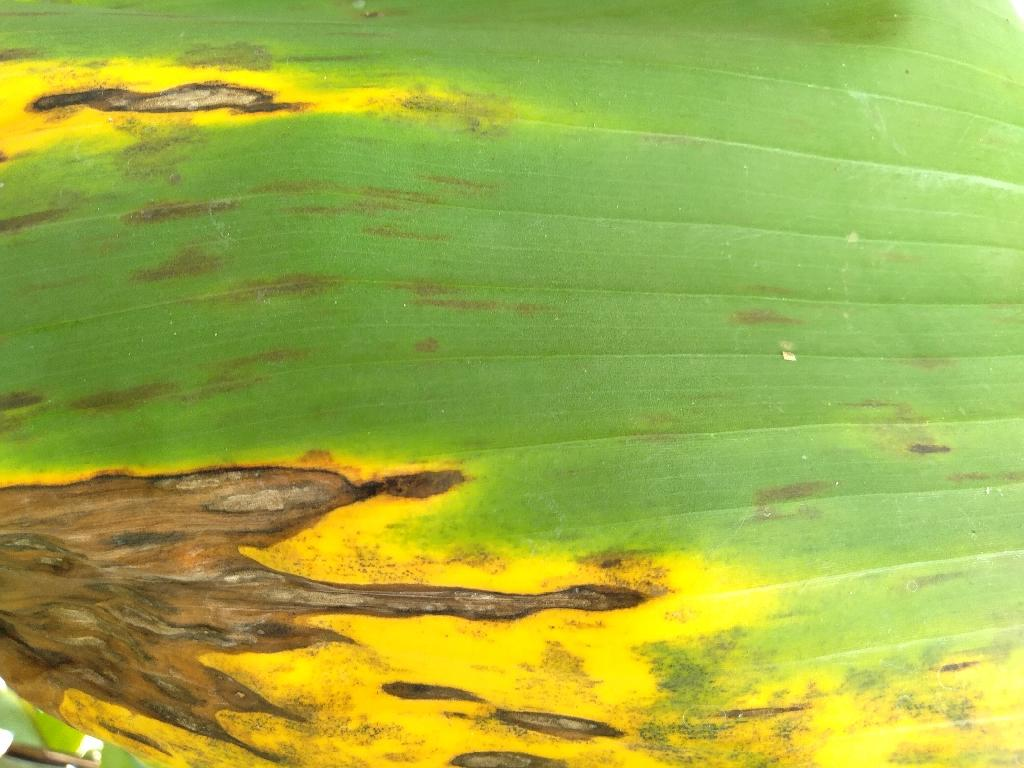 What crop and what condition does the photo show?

banana, black sigatoka
